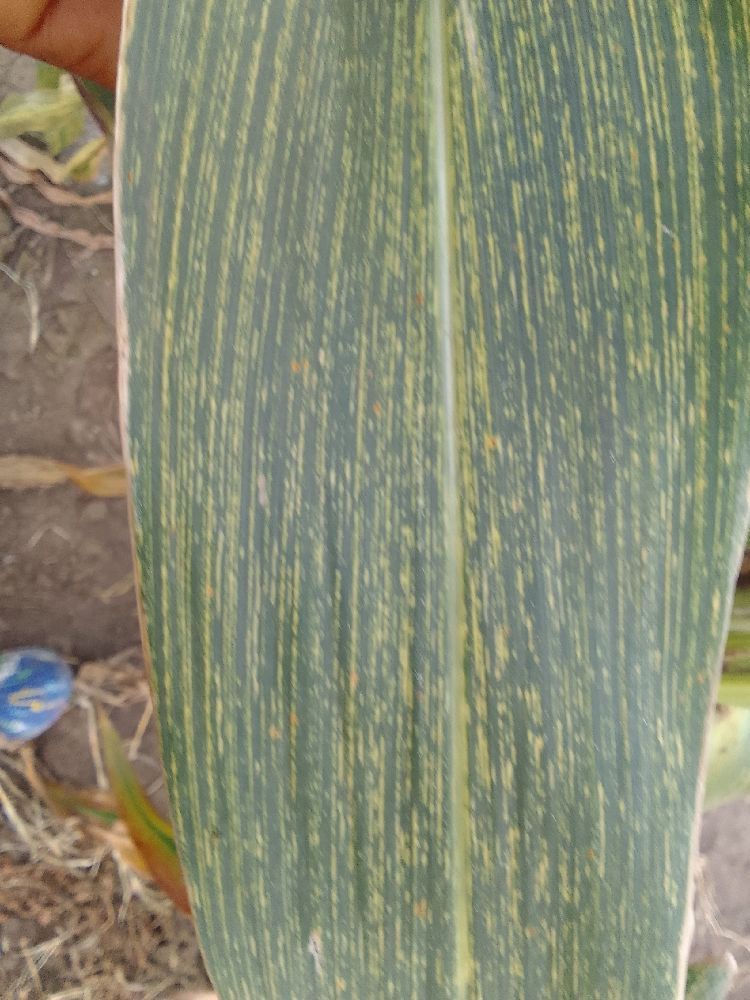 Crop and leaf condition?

maize, maize streak virus
